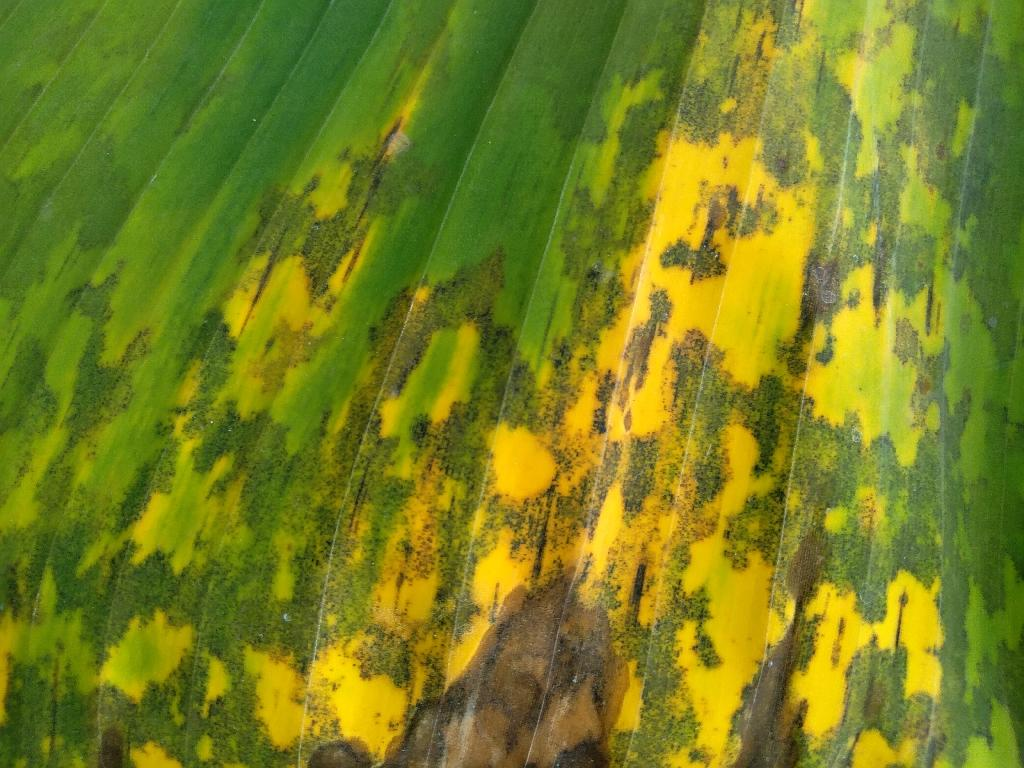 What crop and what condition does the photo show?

banana, black sigatoka
